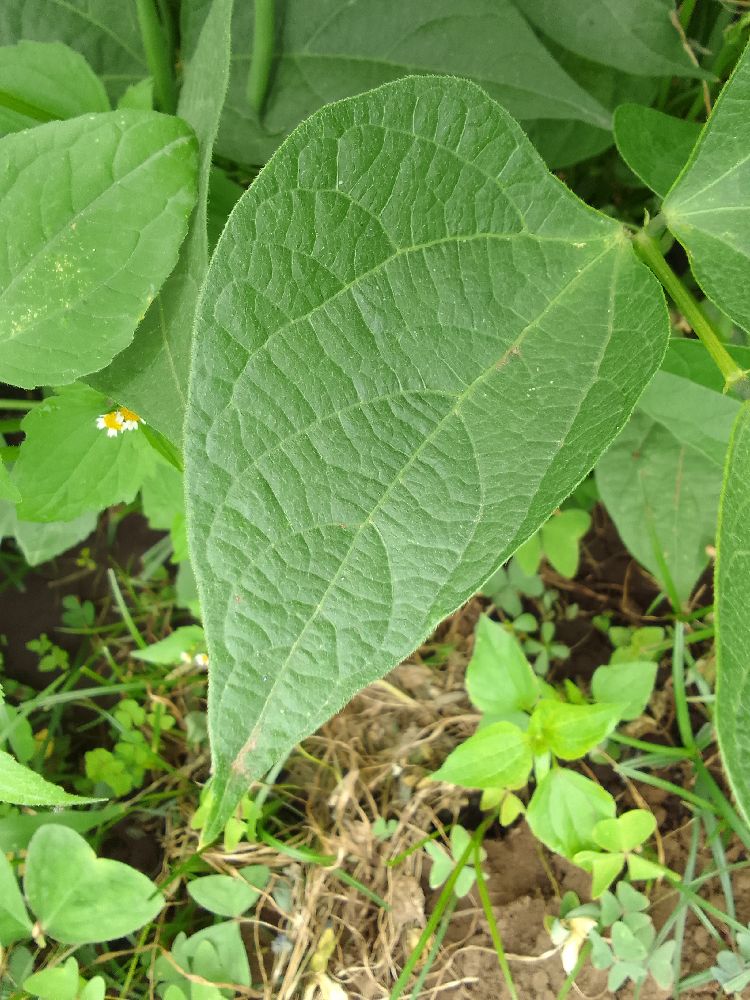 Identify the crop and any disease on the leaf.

common bean, healthy
